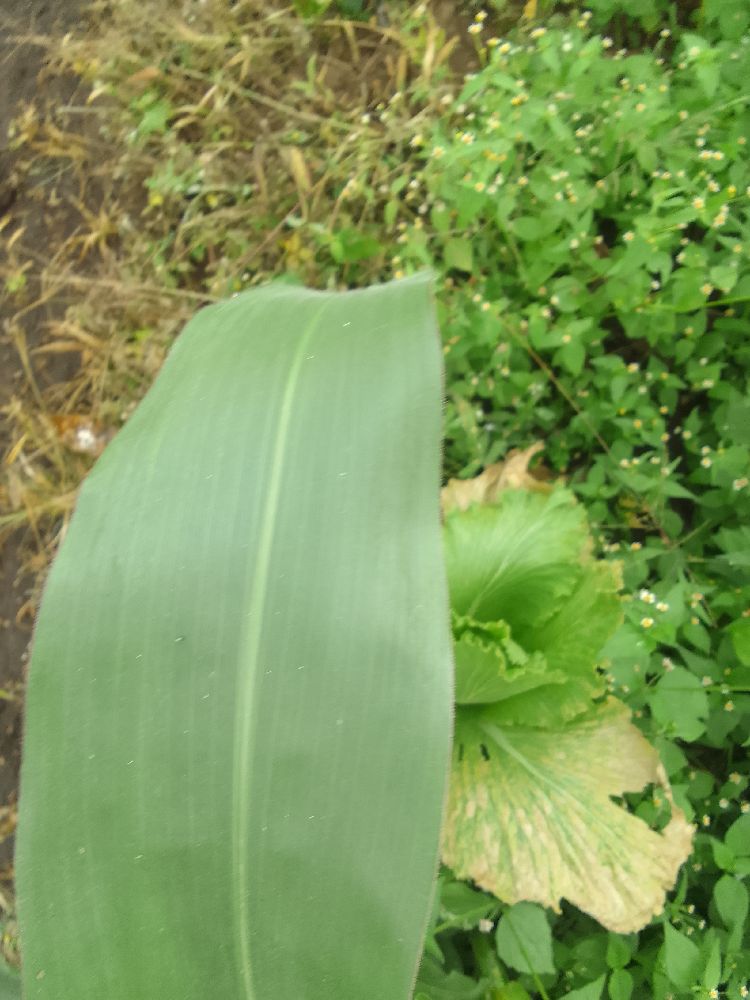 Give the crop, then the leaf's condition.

maize, healthy
